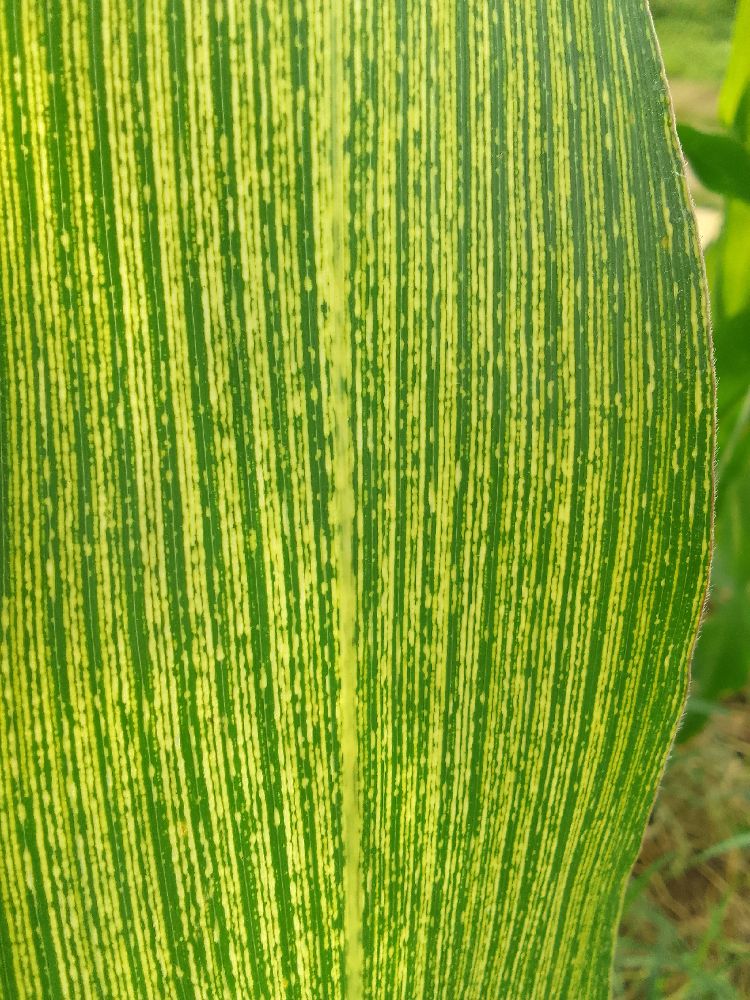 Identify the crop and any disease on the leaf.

maize, maize streak virus
